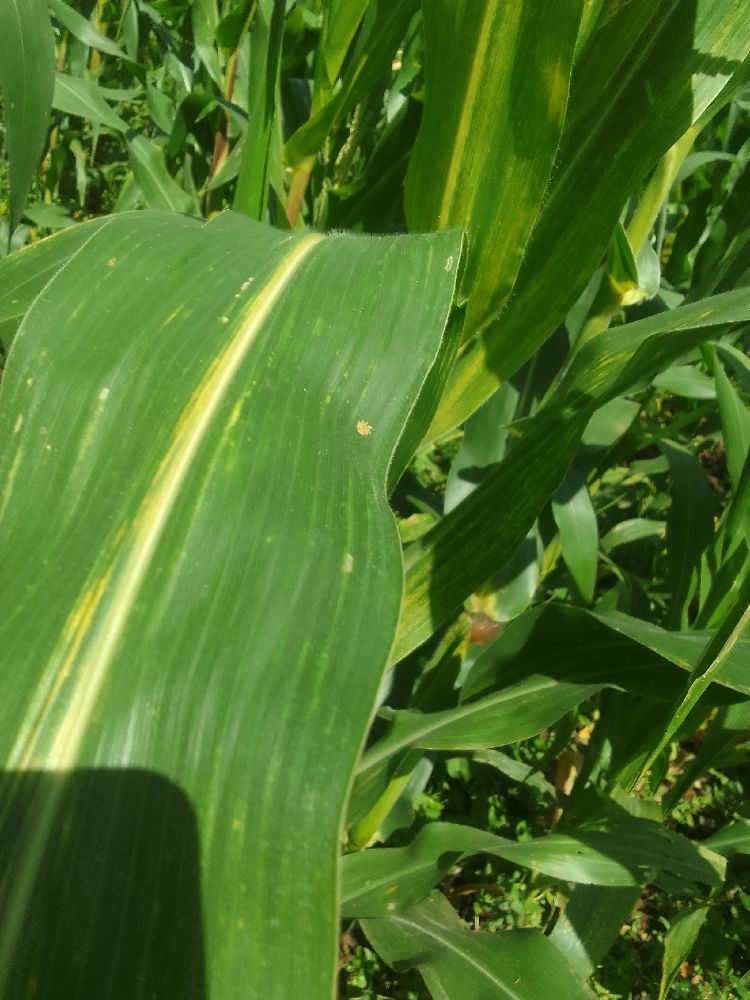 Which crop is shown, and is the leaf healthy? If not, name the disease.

maize, maize lethal necrosis
